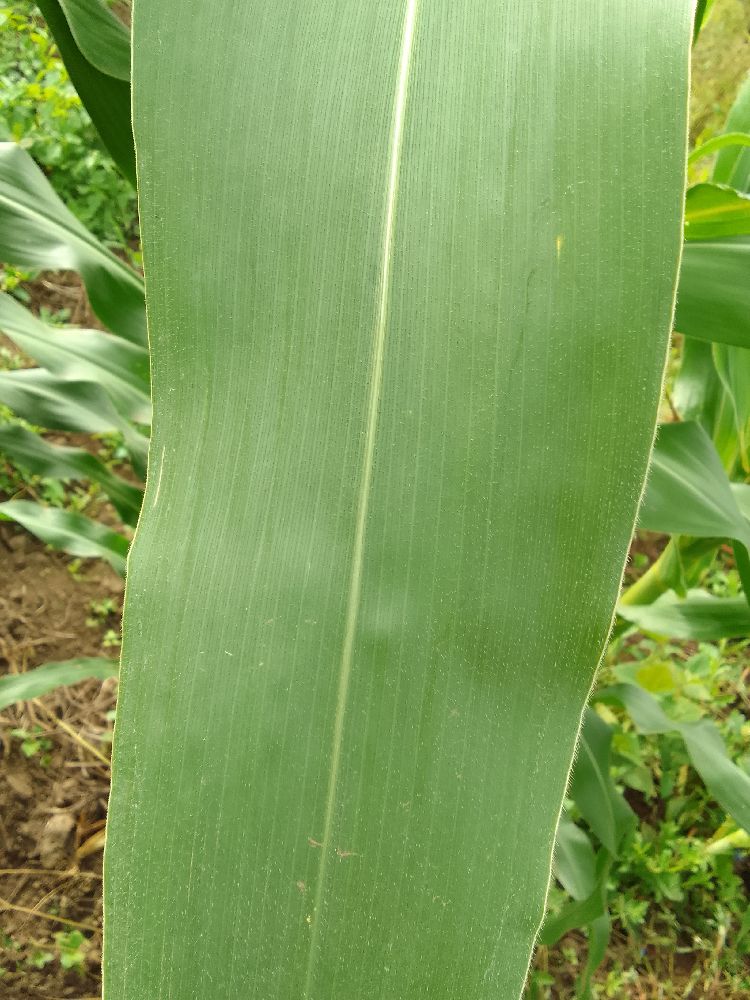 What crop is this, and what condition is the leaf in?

maize, healthy
